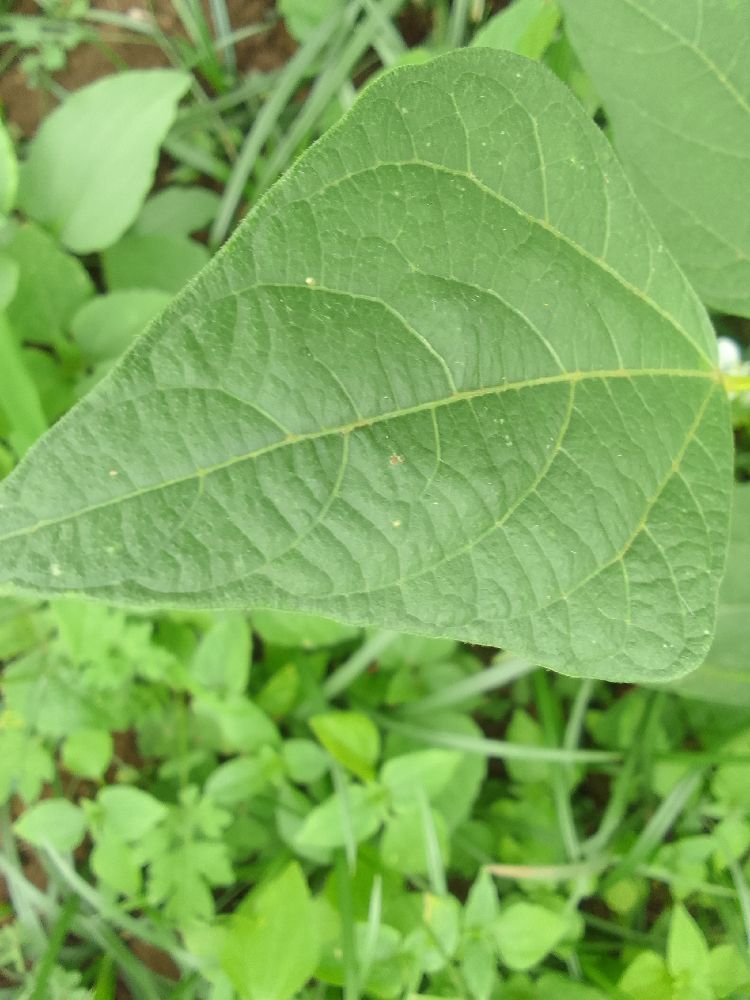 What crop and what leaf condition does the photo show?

common bean, healthy
